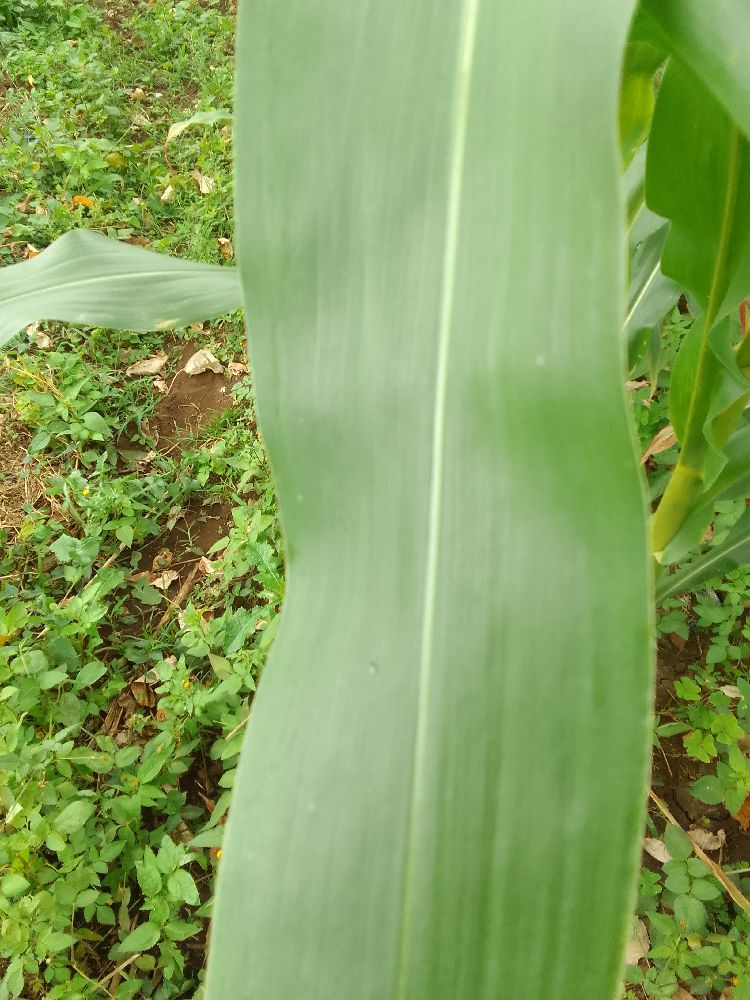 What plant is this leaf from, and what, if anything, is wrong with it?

maize, healthy
